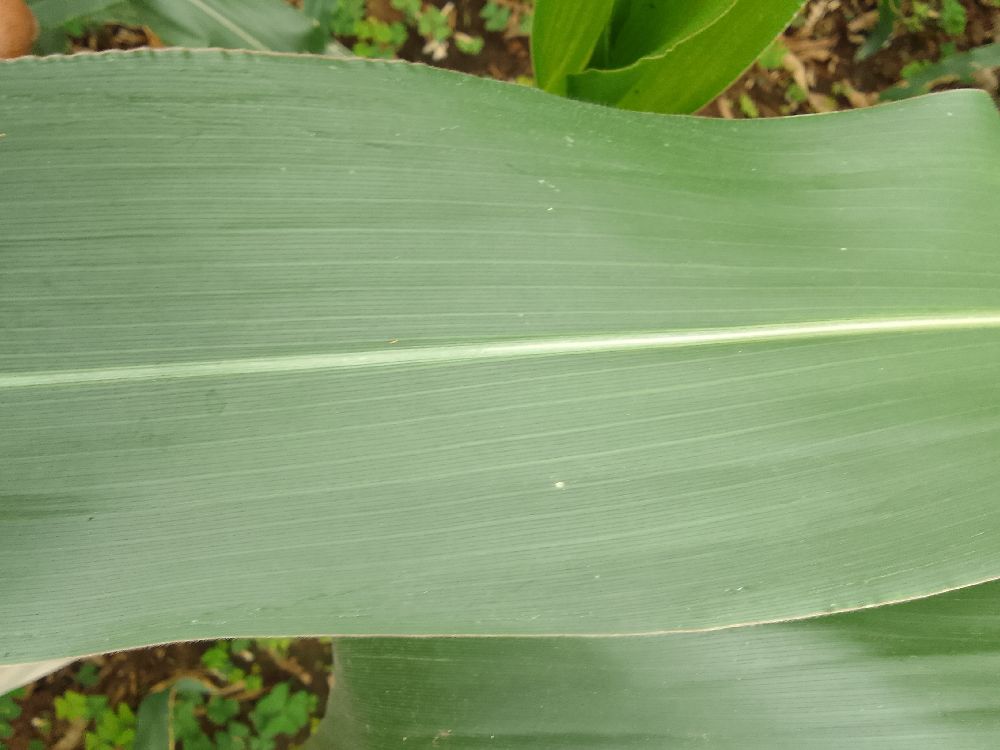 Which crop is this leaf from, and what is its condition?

maize, healthy
